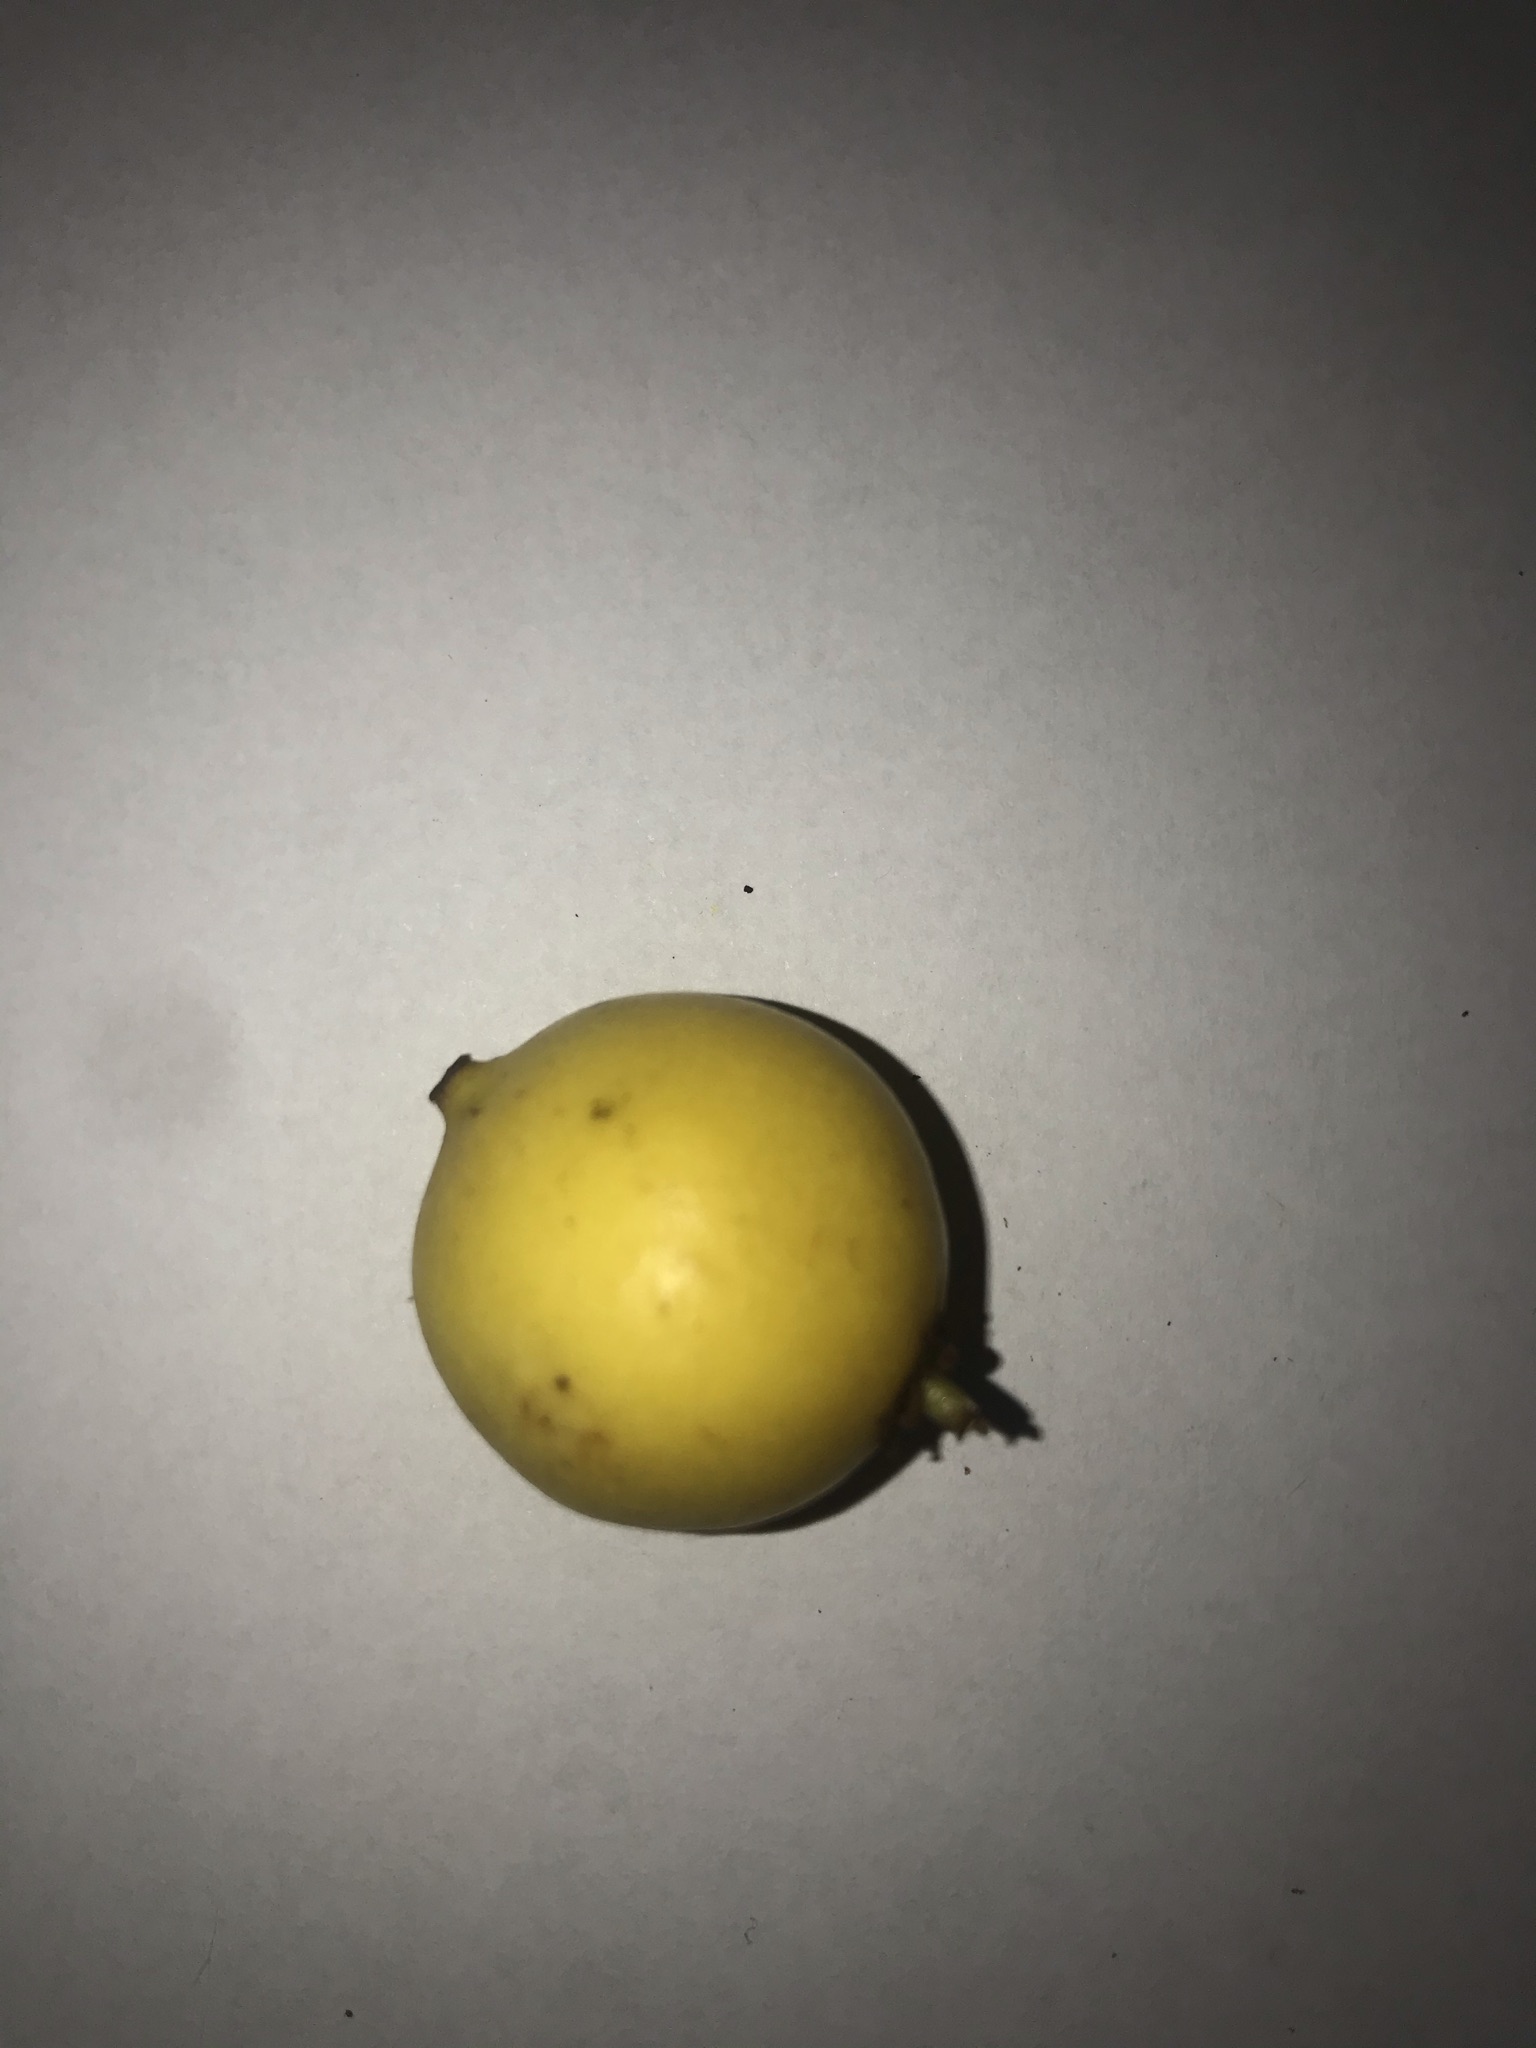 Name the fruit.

abiu
